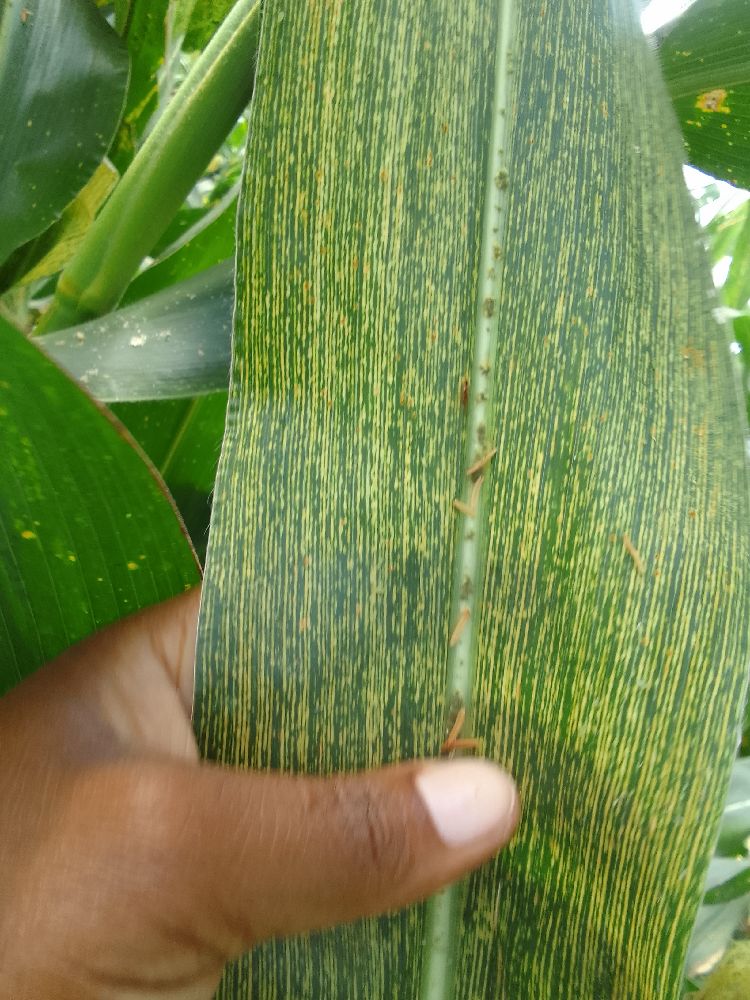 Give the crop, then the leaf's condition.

maize, maize streak virus
